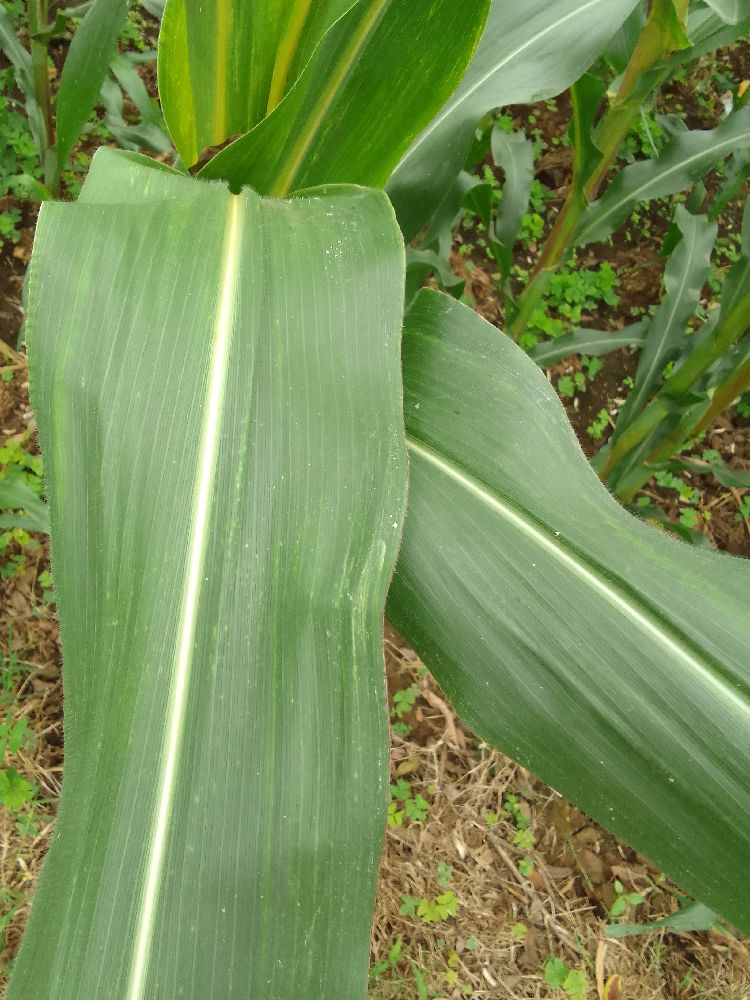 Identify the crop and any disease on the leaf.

maize, healthy
